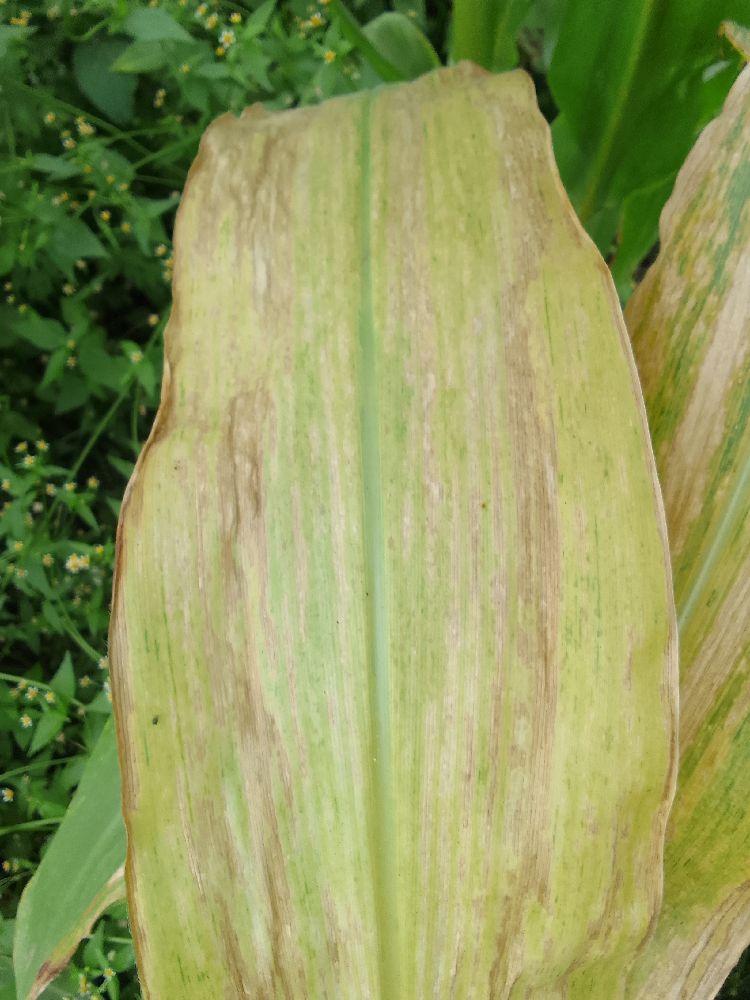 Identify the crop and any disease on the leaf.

maize, maize lethal necrosis
